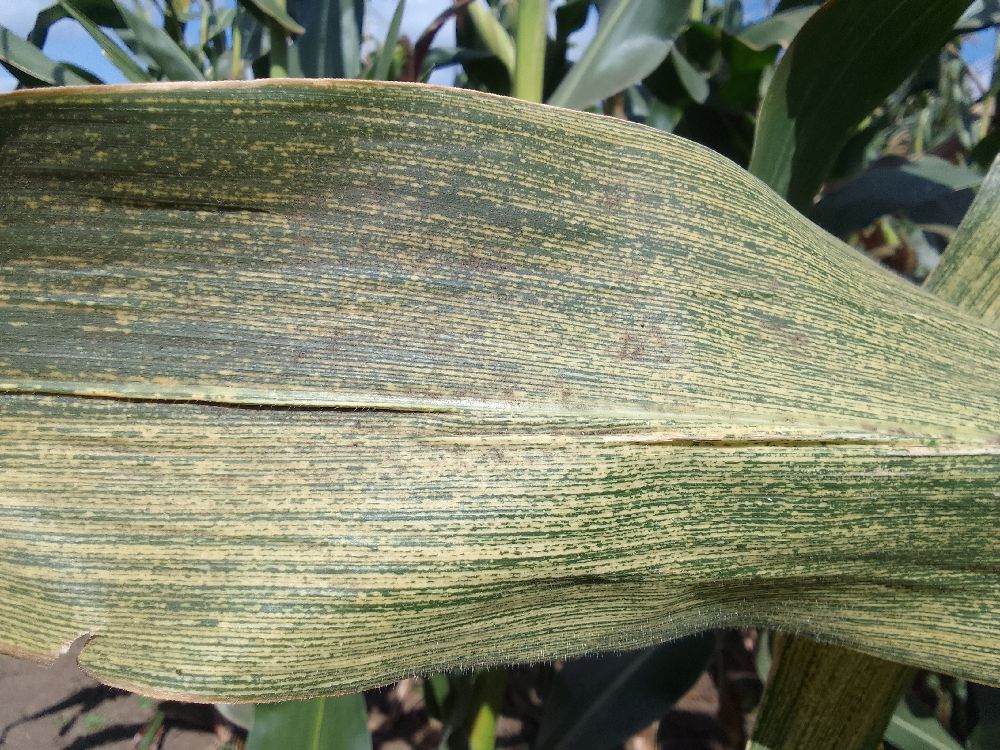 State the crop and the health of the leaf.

maize, maize streak virus
